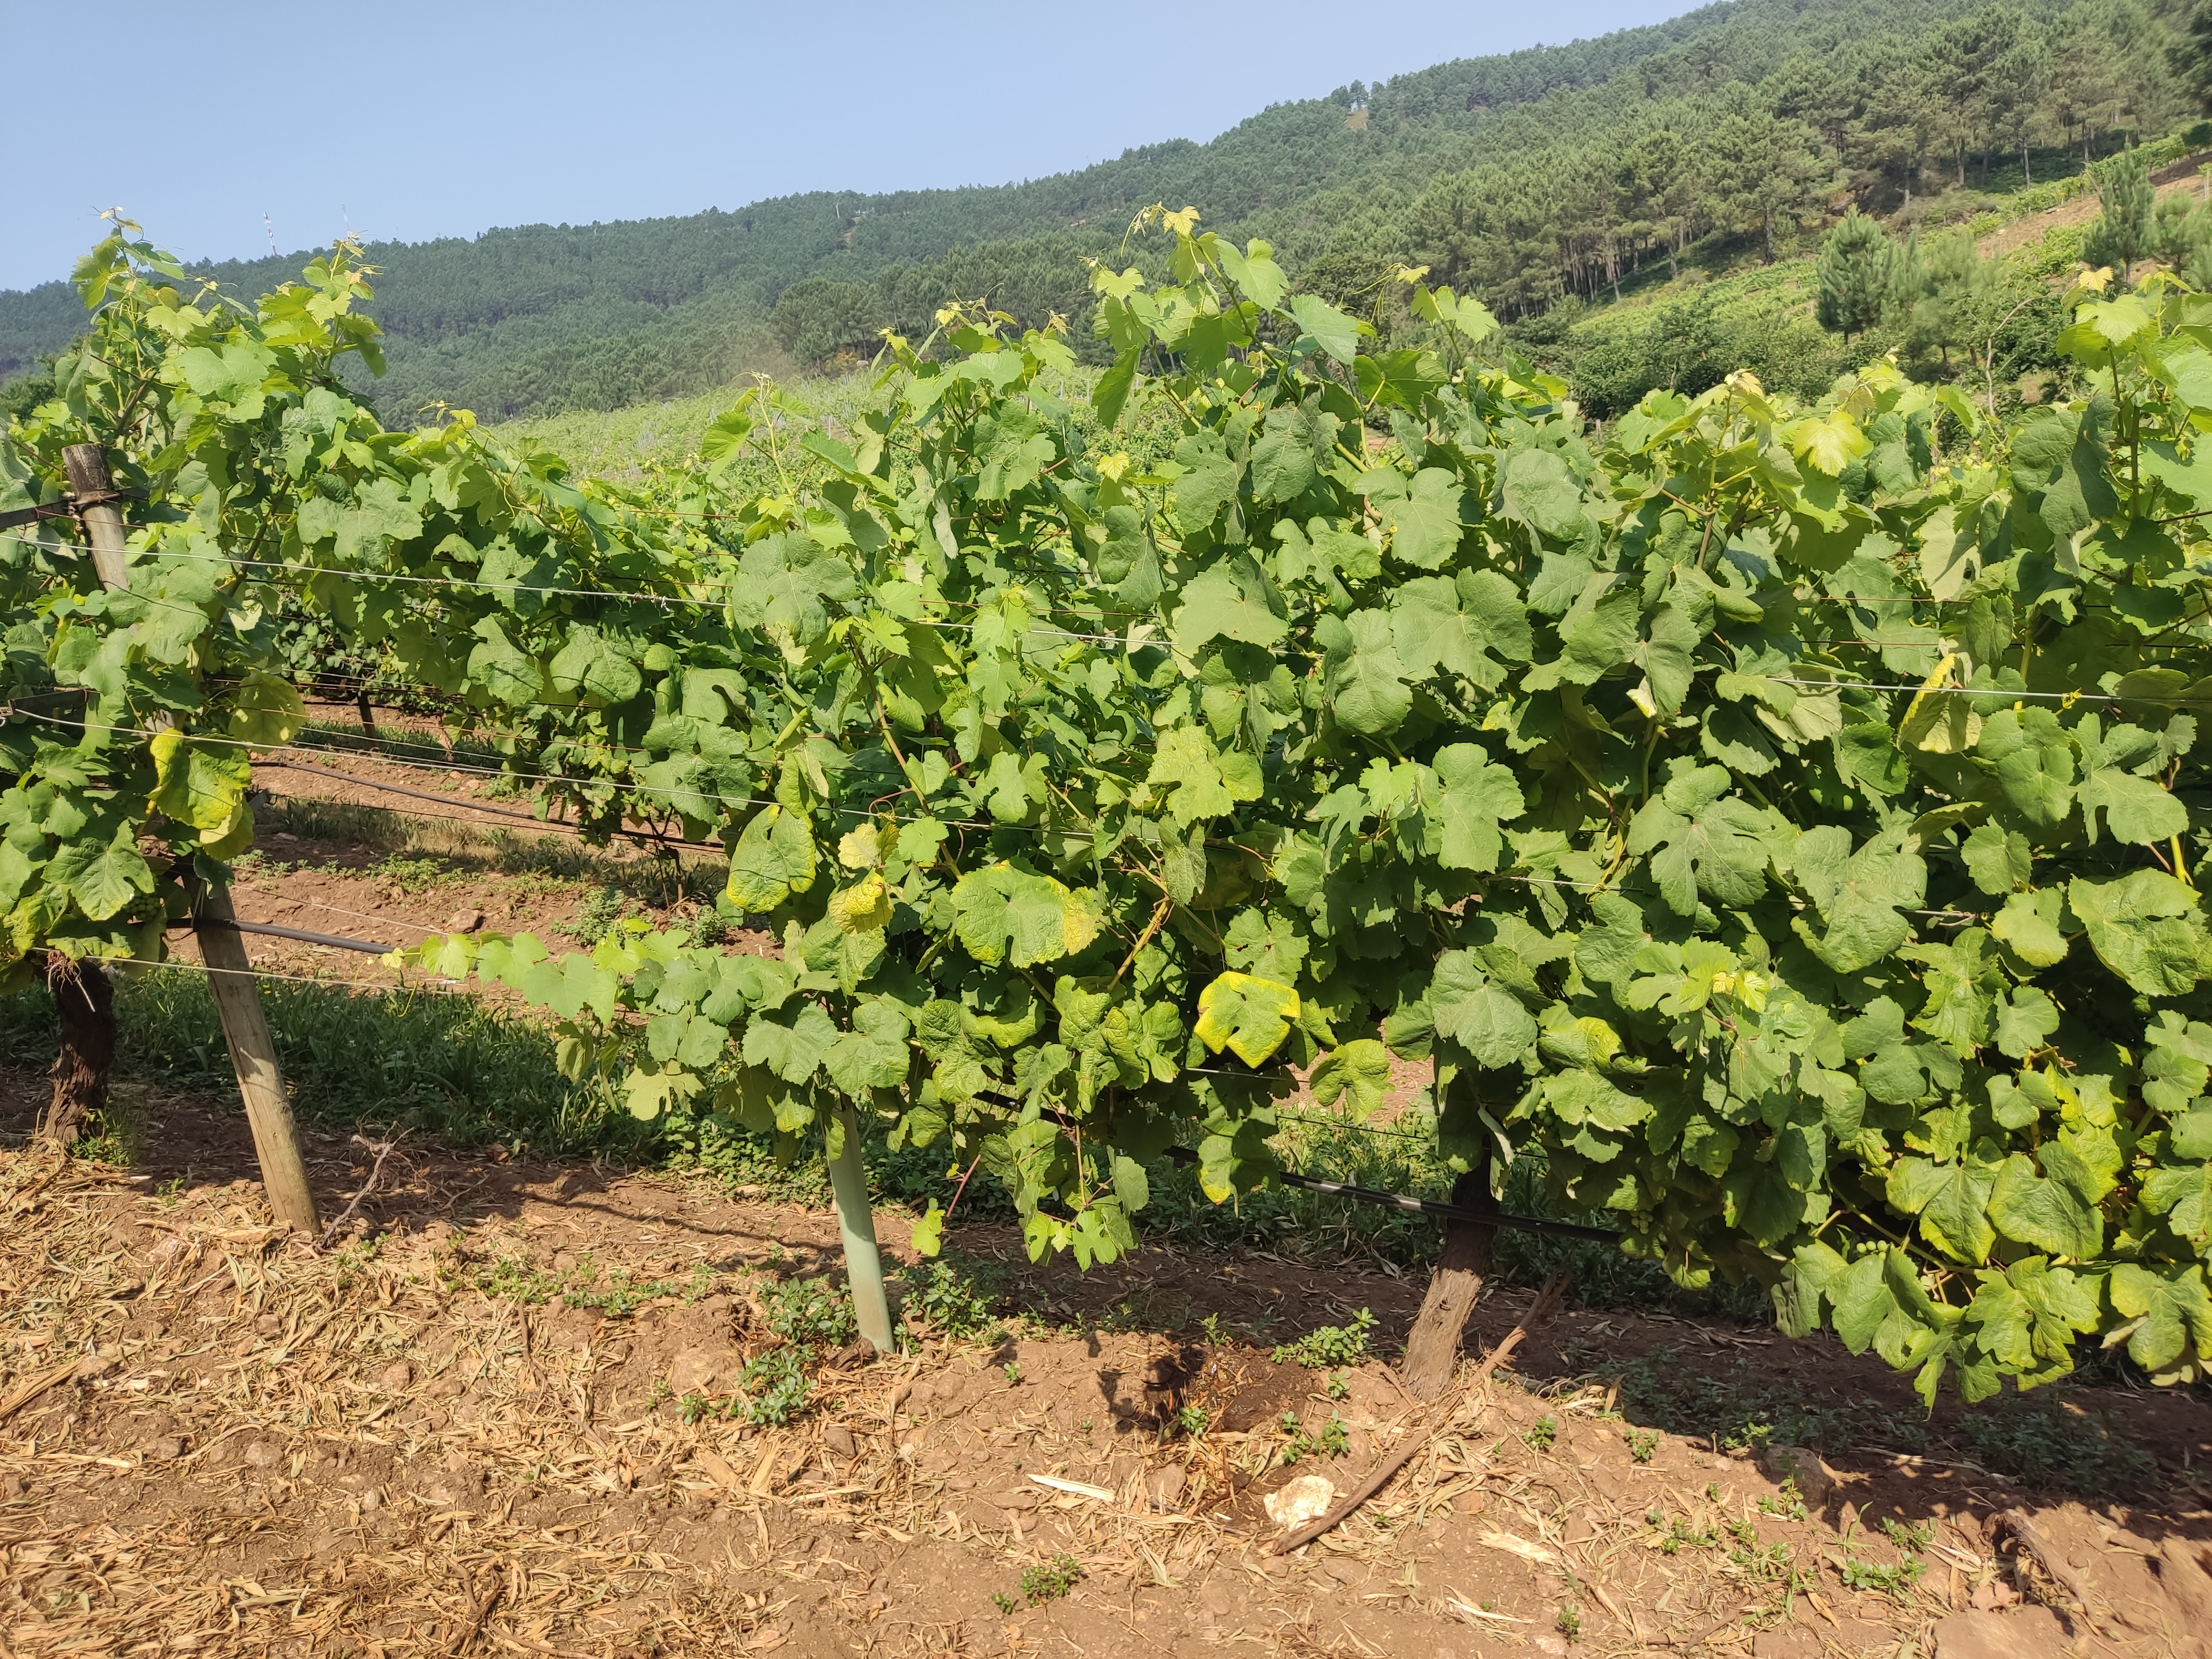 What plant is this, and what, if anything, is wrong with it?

grapevine, not affected by esca disease
